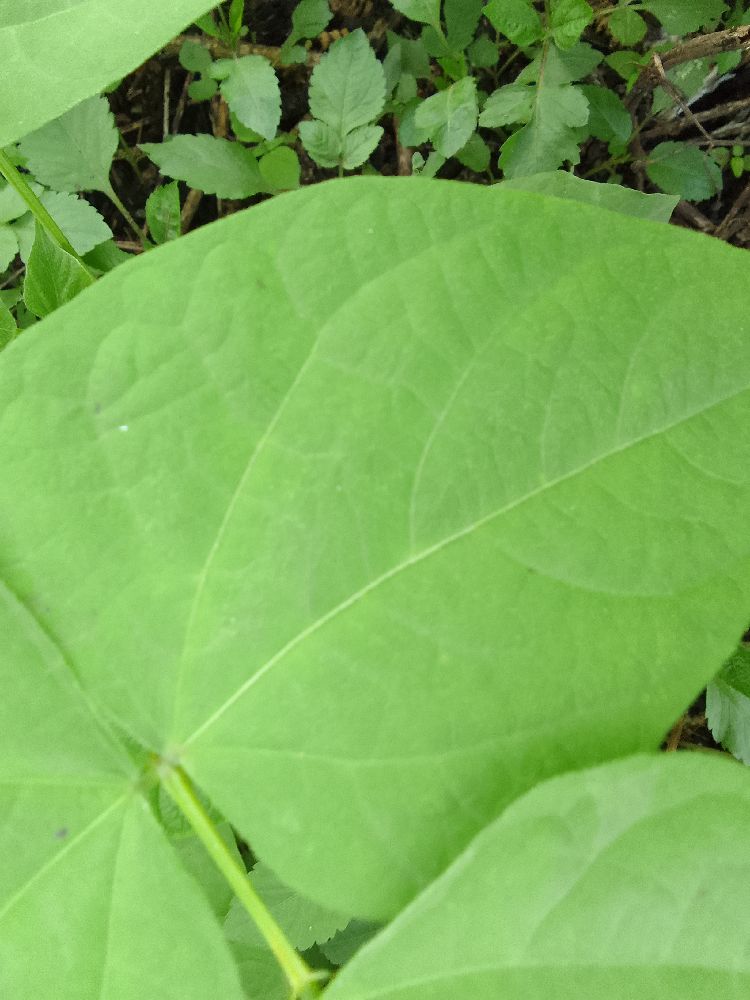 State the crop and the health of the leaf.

common bean, healthy
